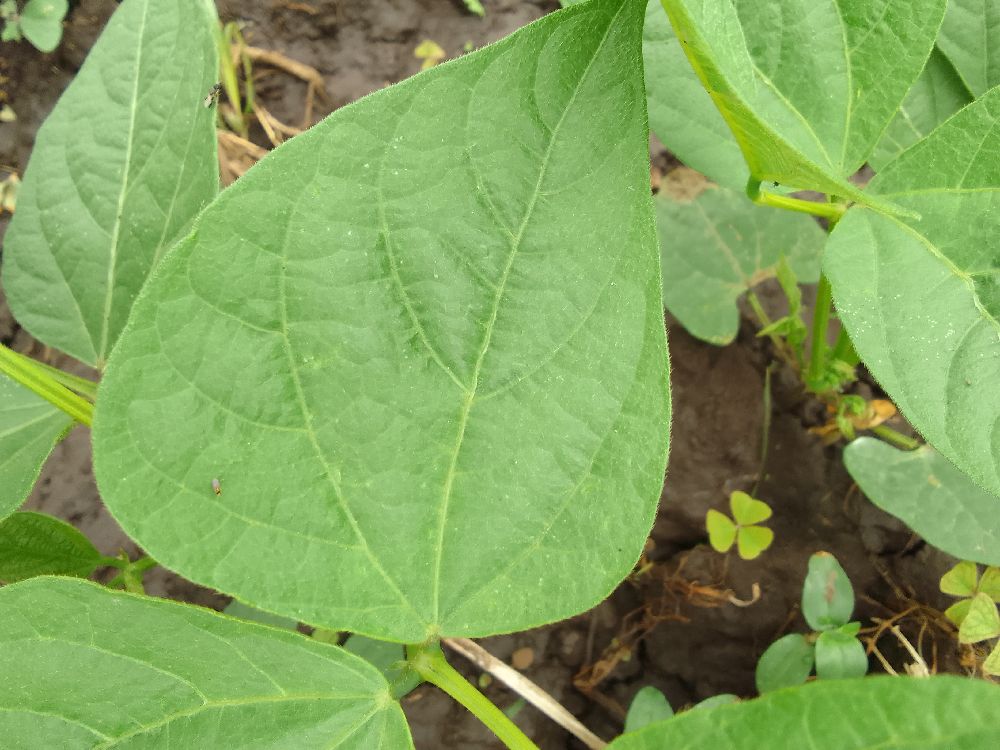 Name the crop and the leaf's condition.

common bean, healthy
